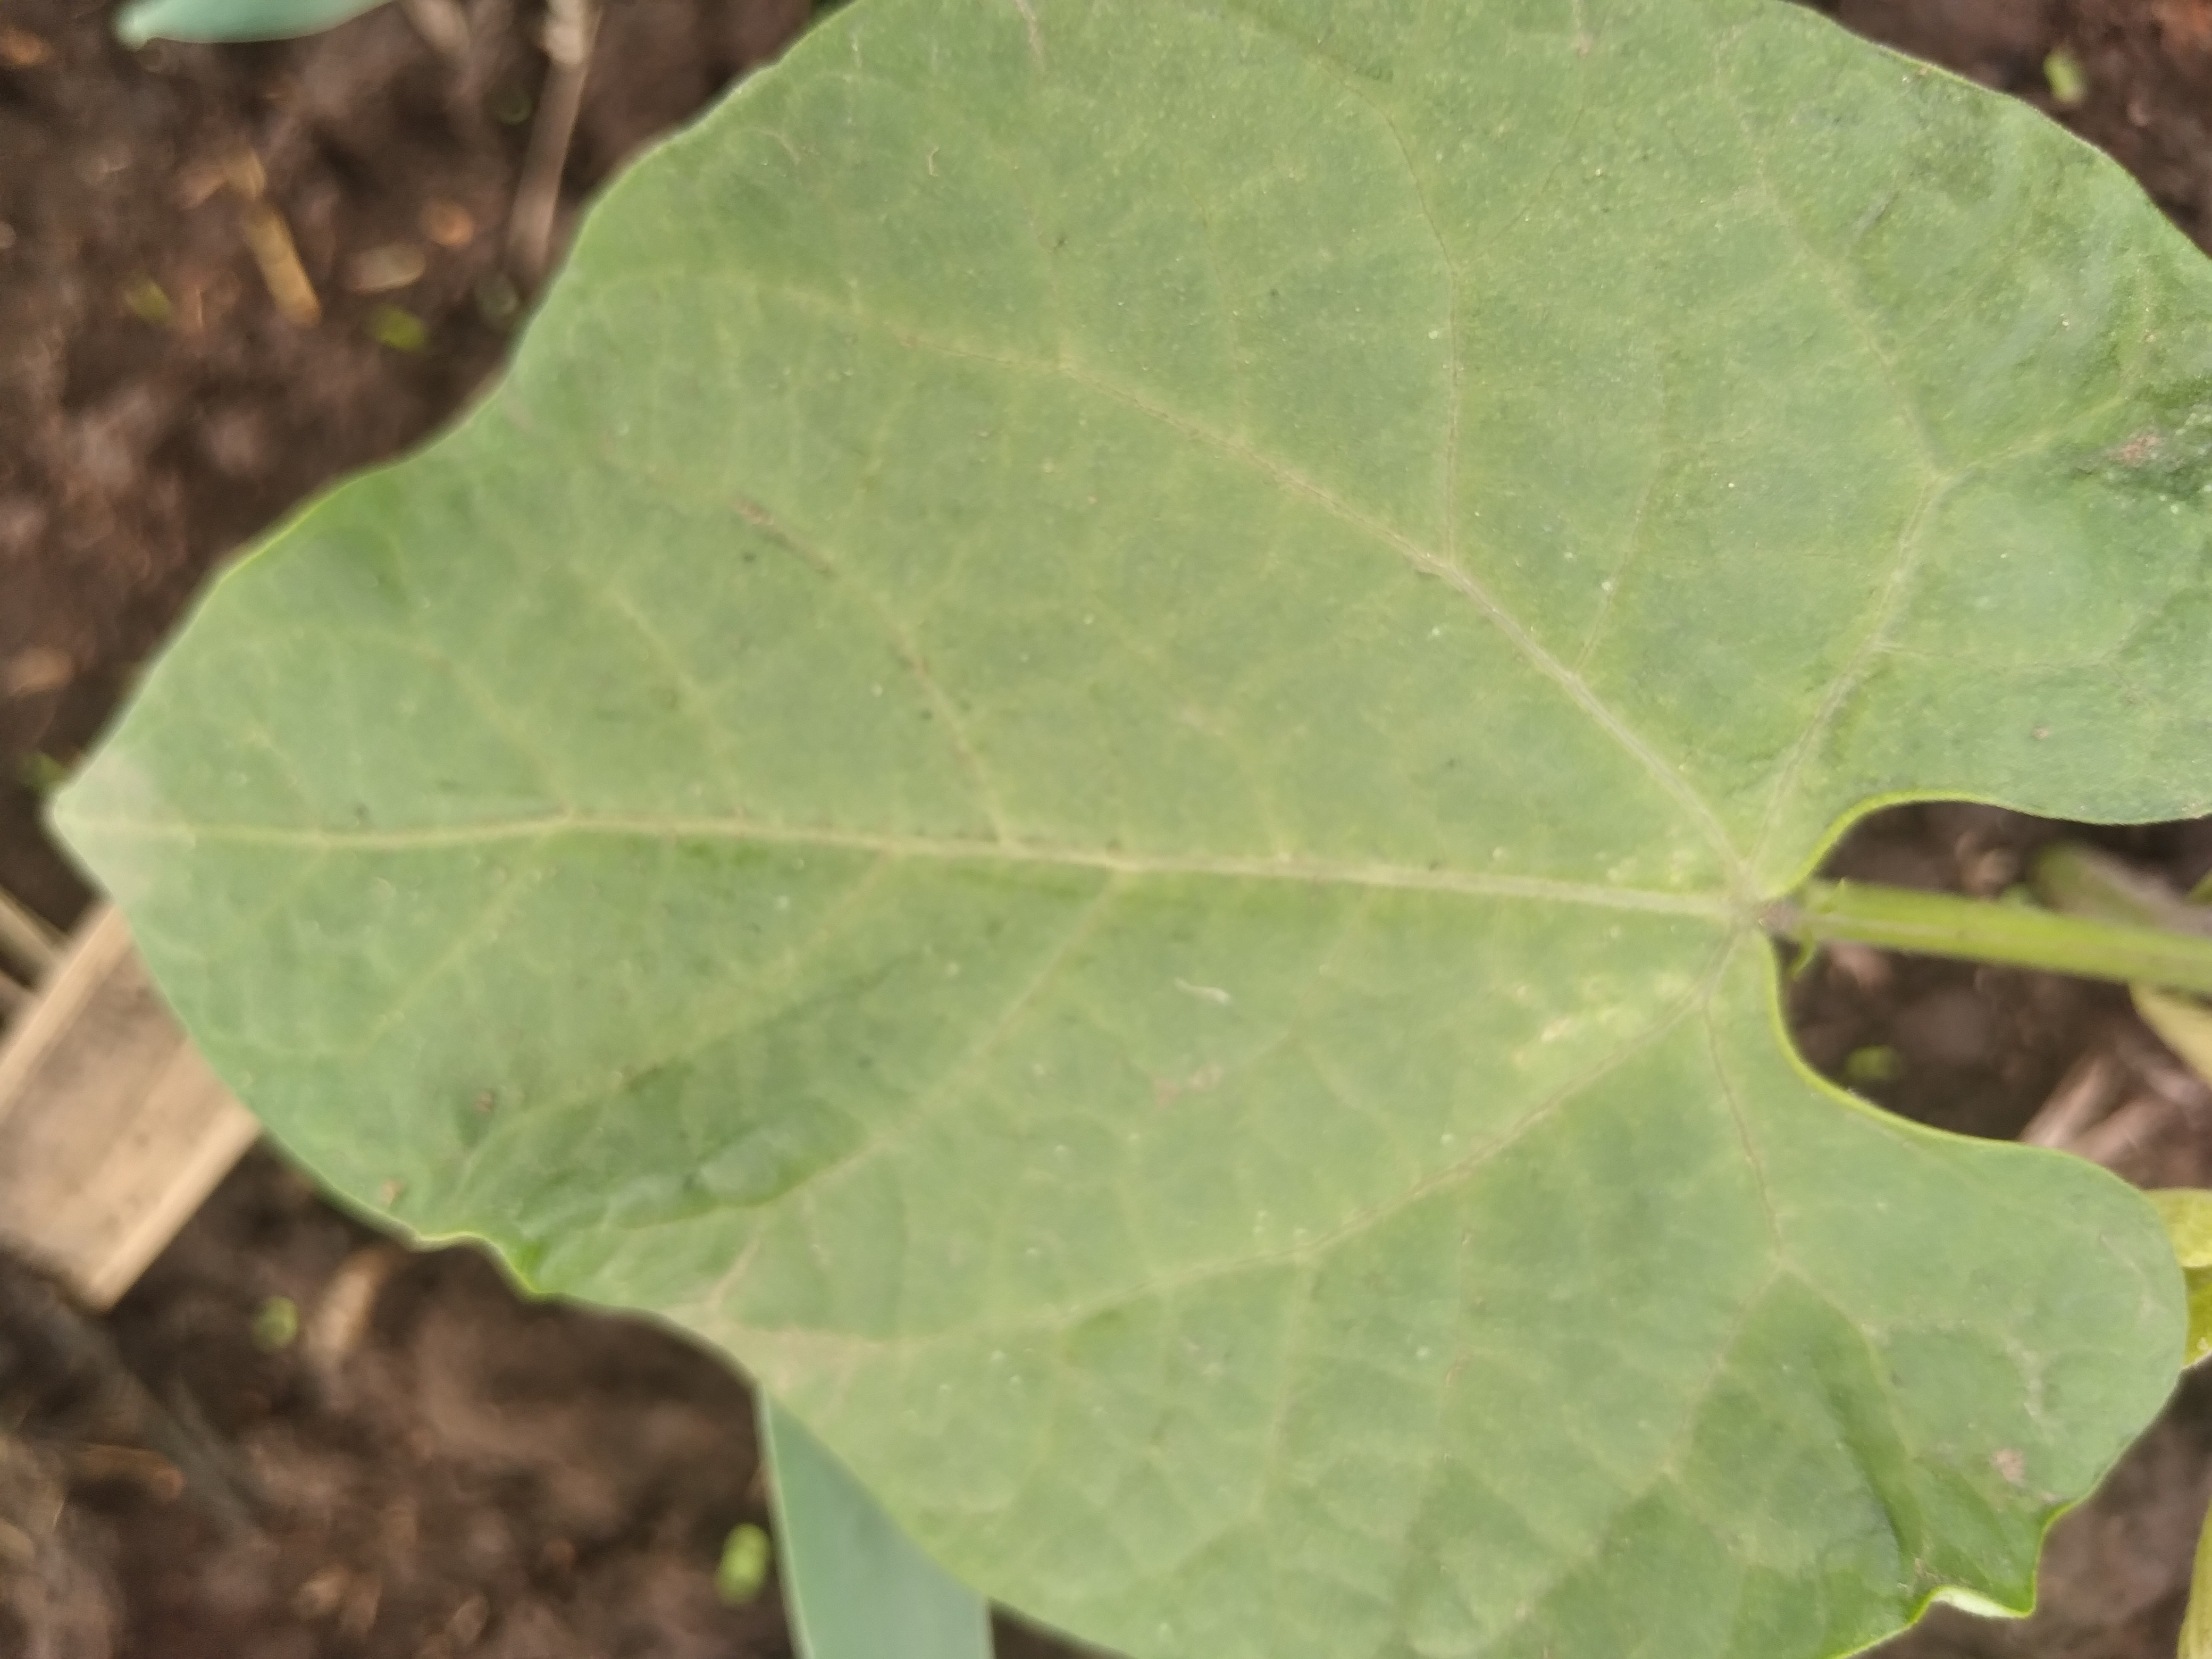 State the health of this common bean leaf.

healthy
